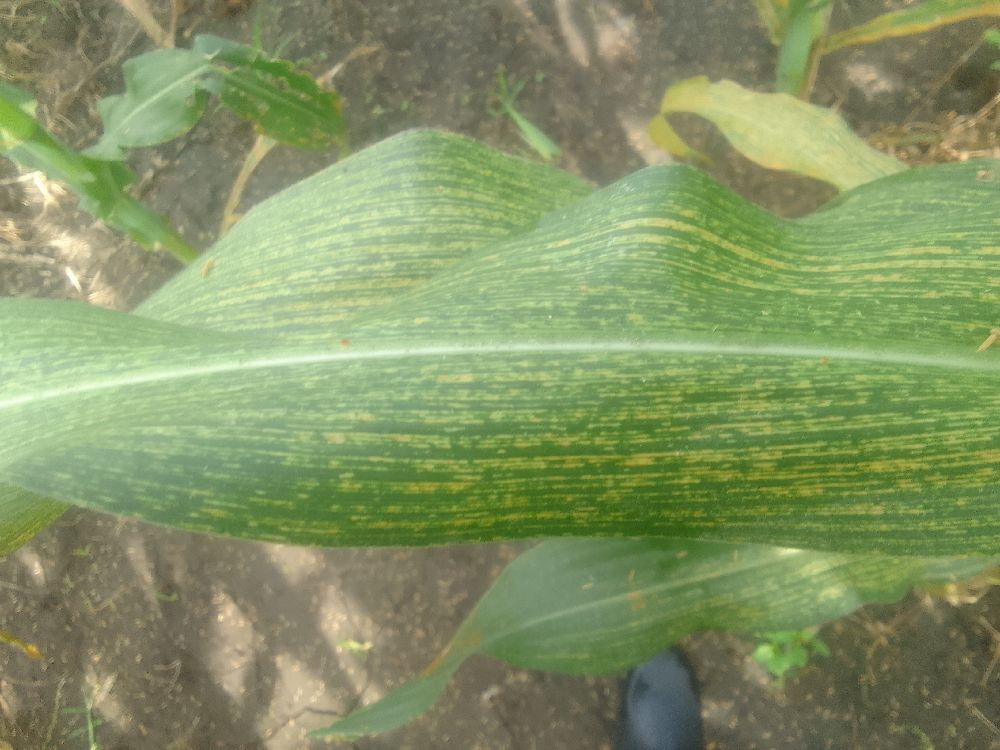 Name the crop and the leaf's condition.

maize, maize streak virus
